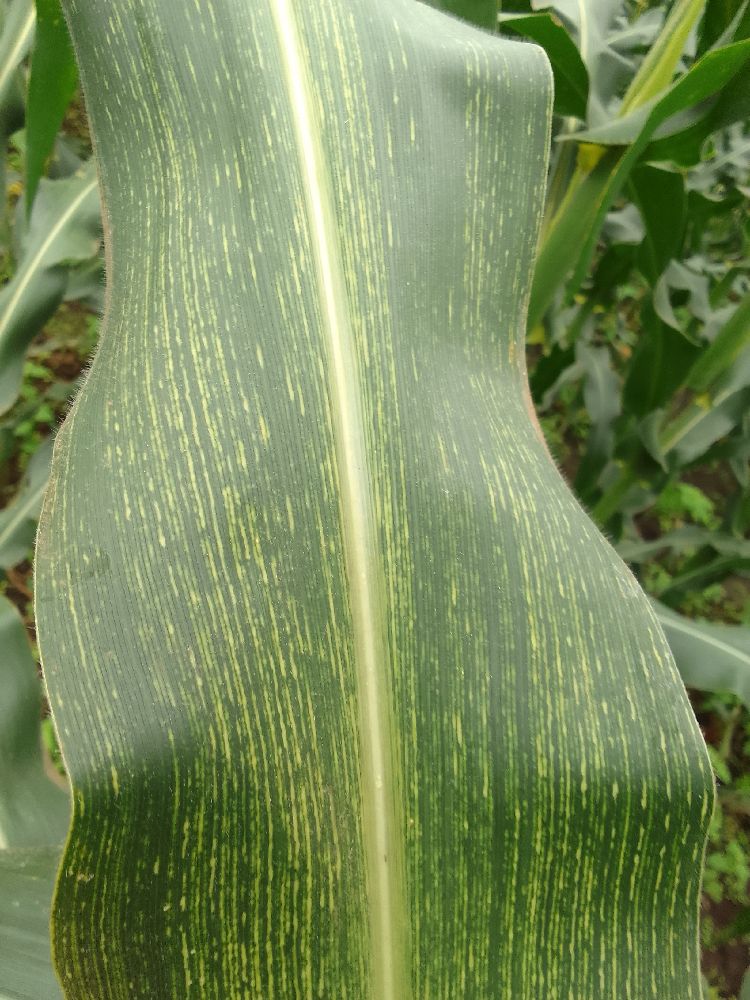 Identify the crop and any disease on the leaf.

maize, maize streak virus
